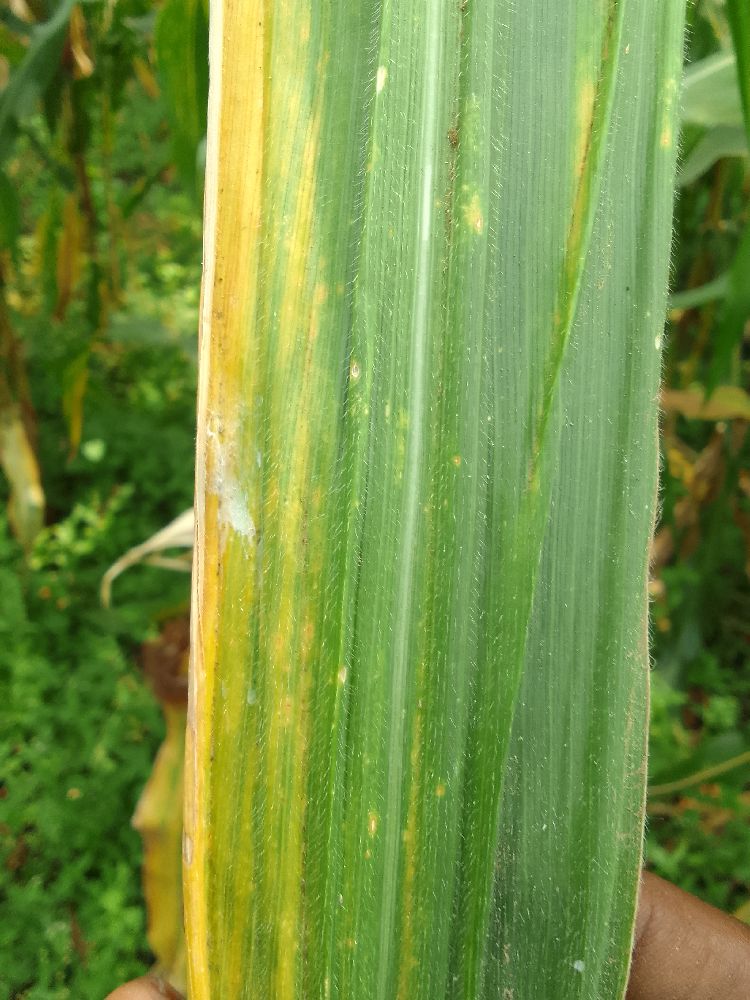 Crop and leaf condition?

maize, maize lethal necrosis
